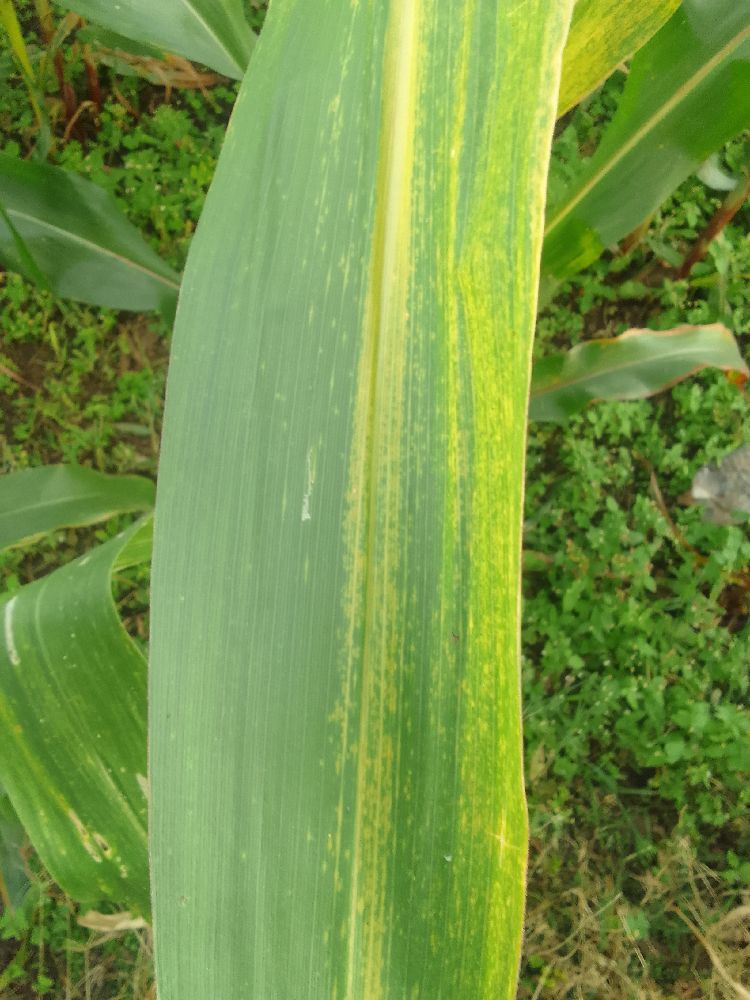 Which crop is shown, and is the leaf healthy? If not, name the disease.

maize, maize lethal necrosis
